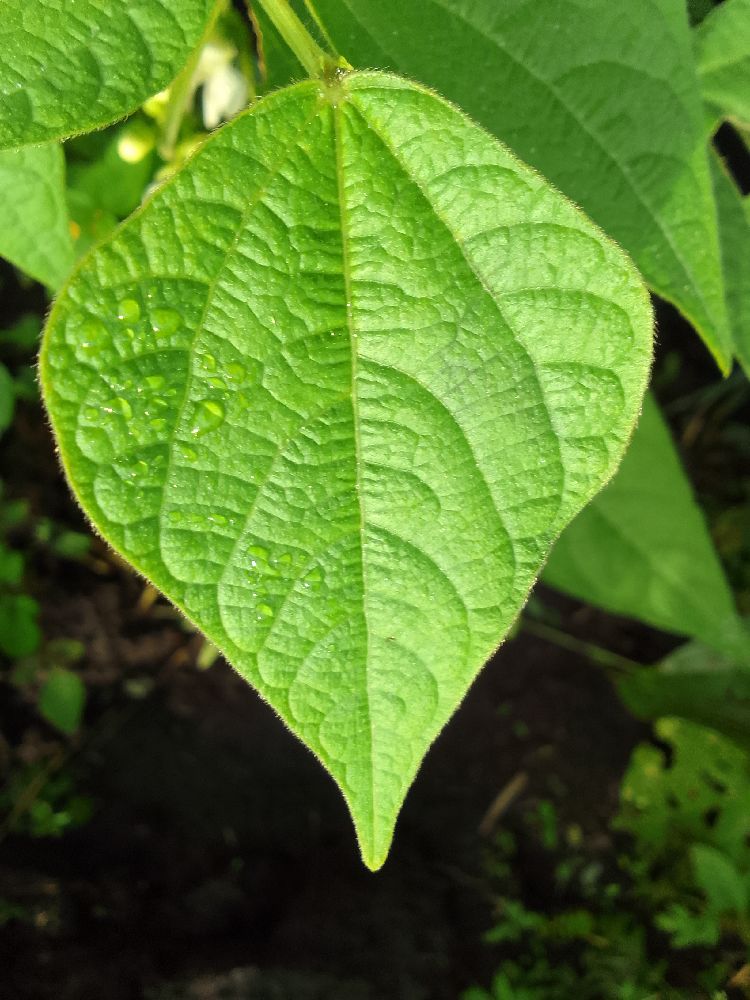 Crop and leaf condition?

common bean, healthy
